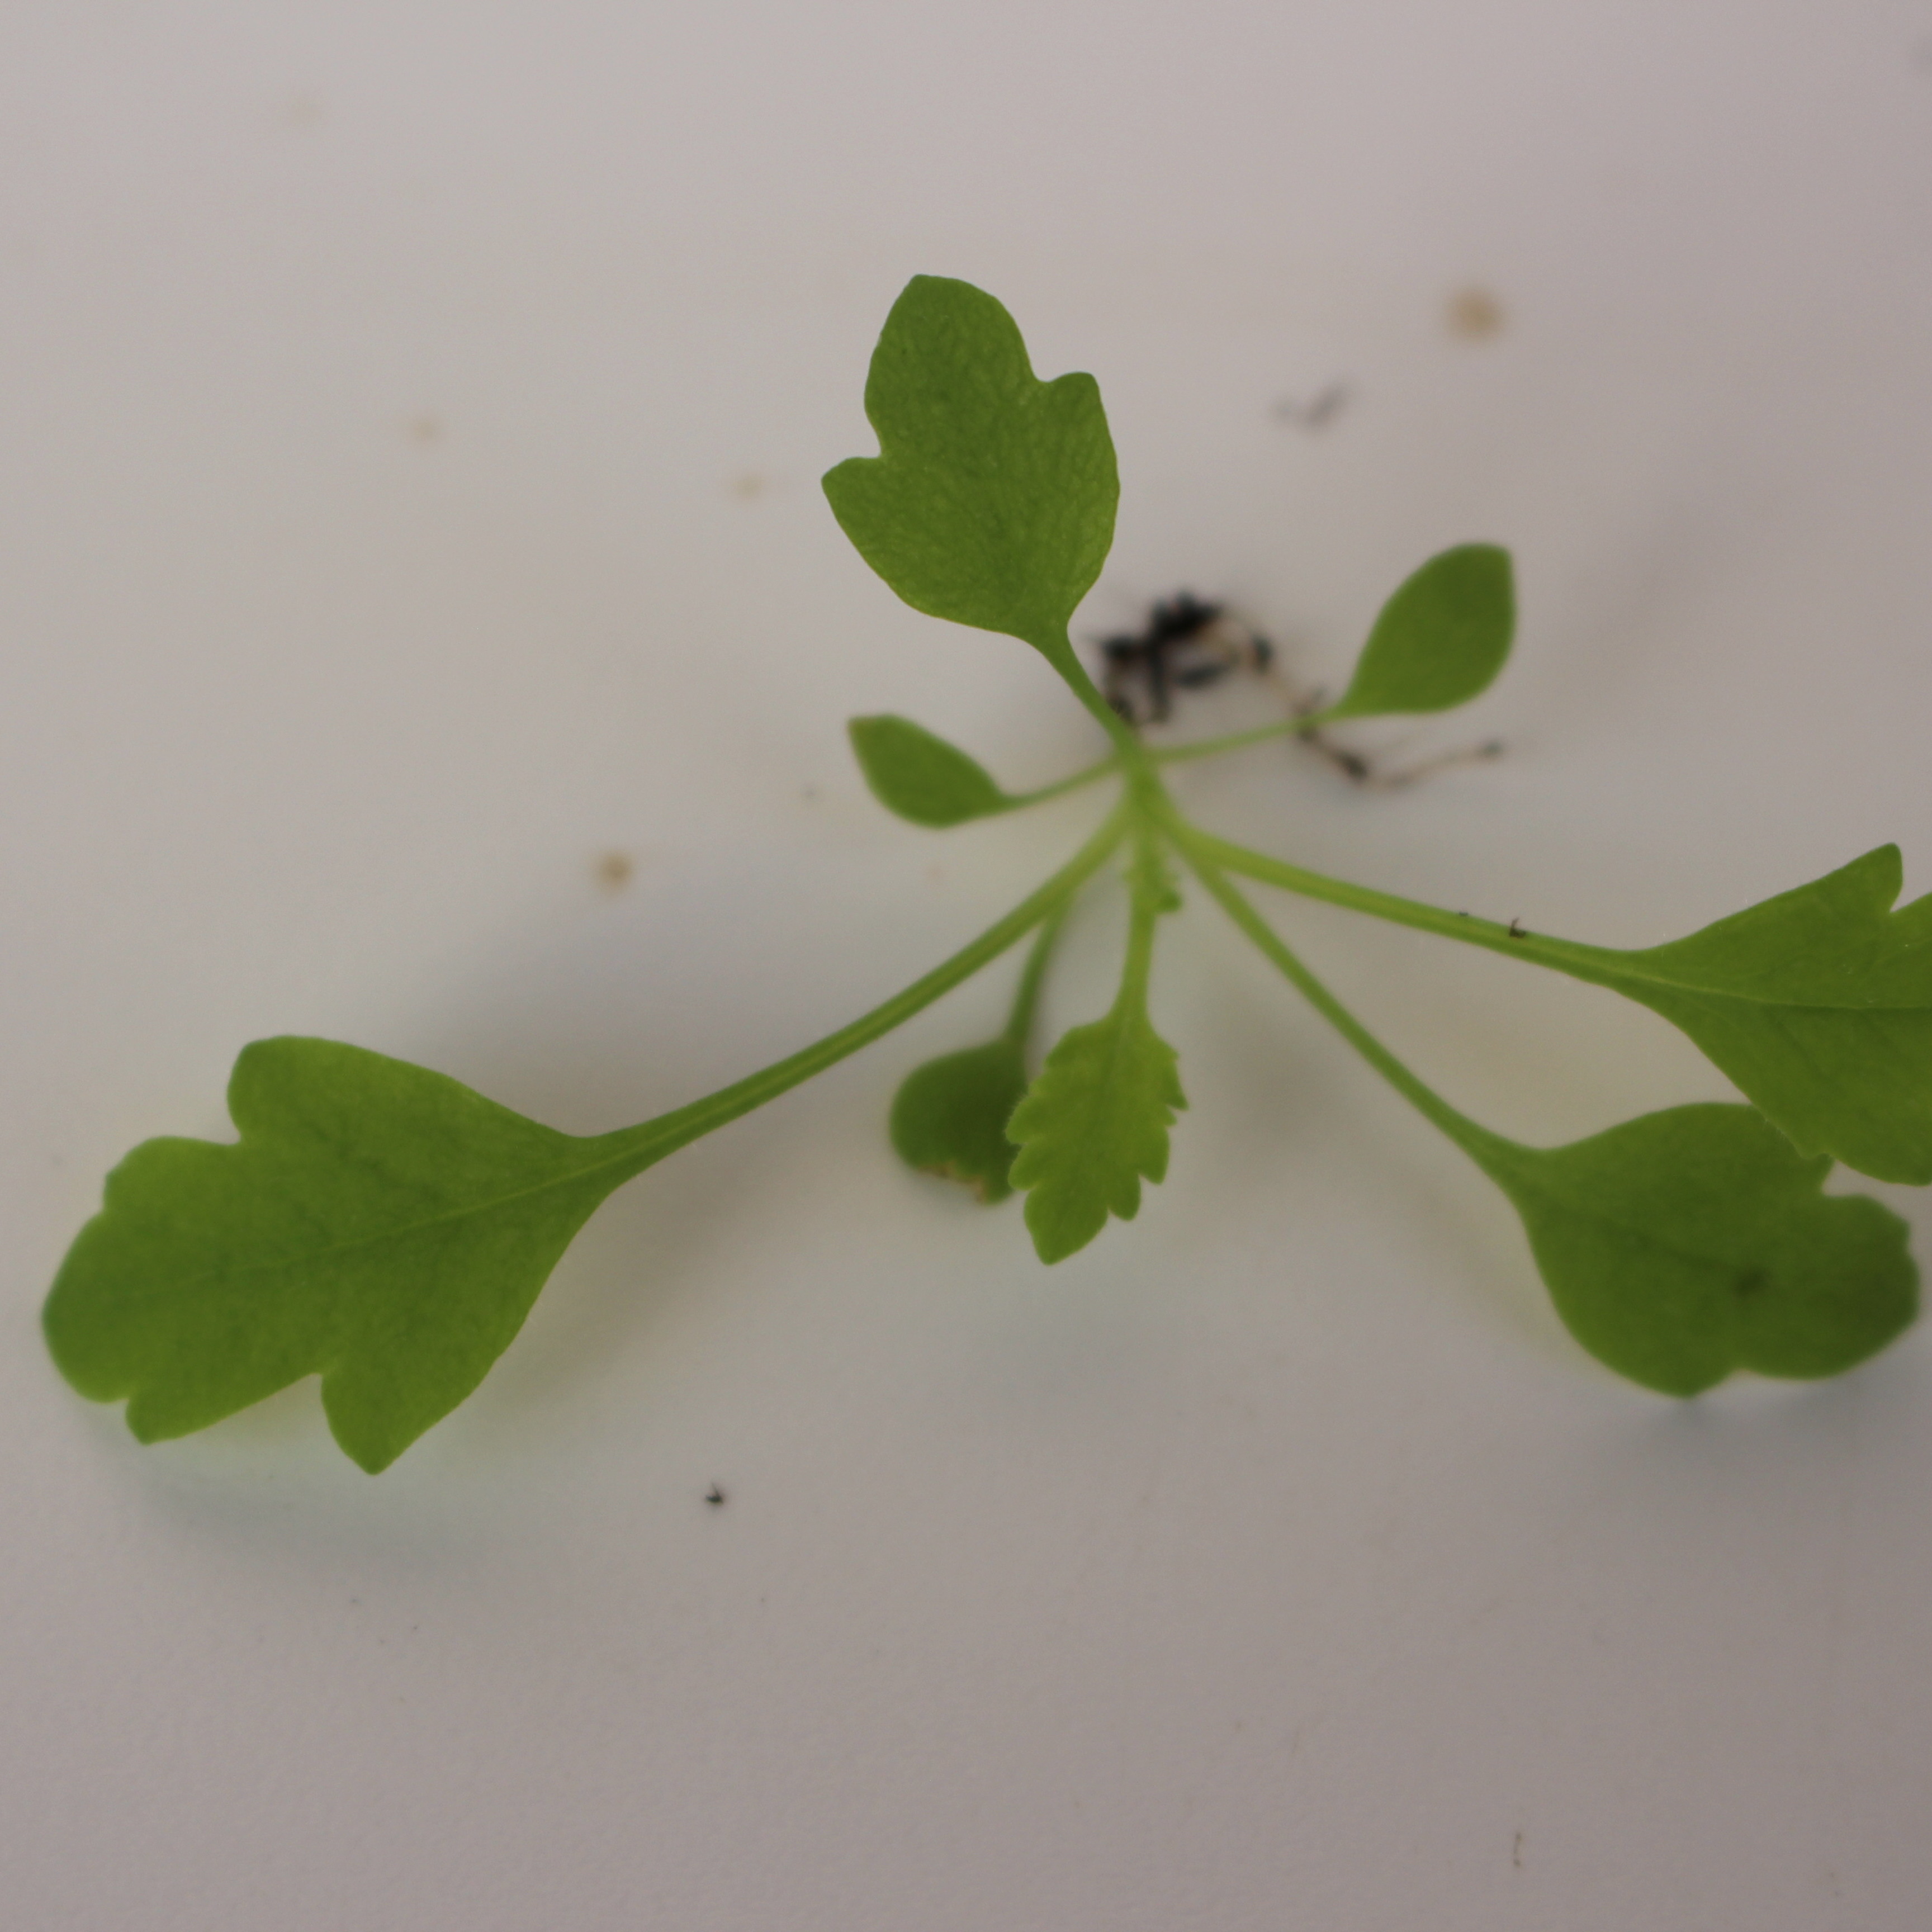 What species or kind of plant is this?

Papaver rhoeas
